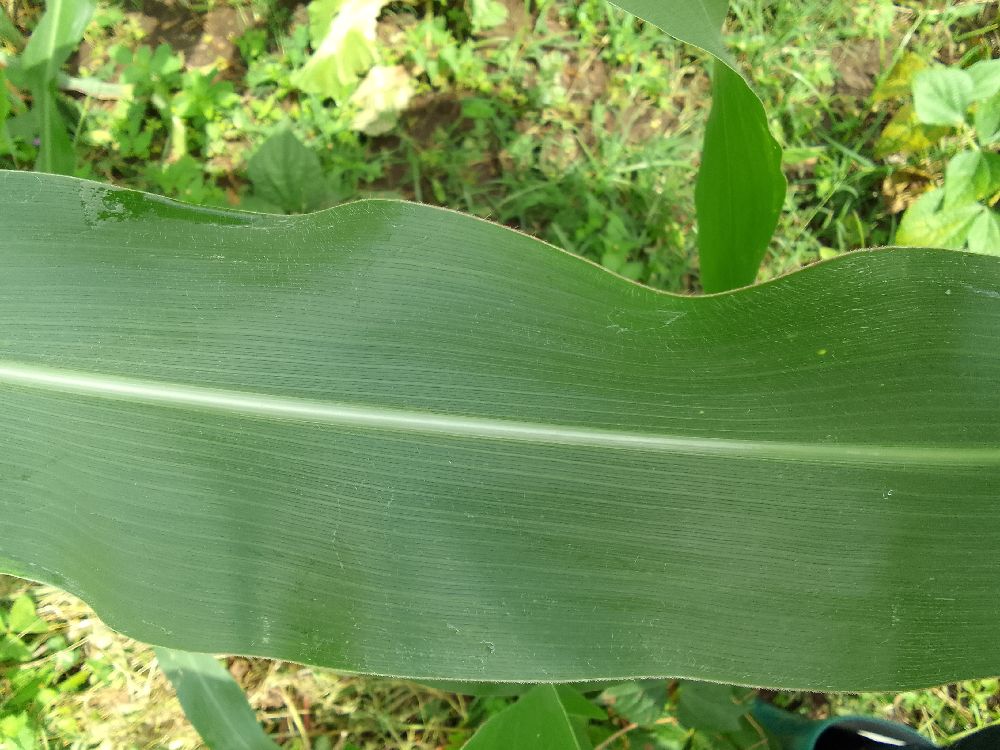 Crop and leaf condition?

maize, healthy
